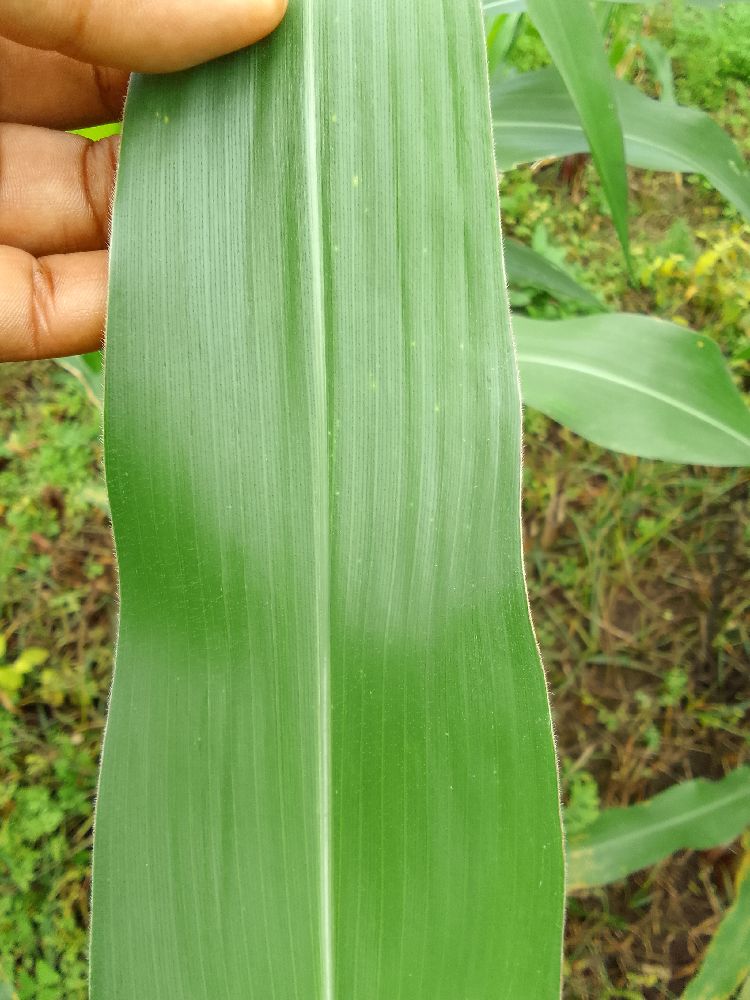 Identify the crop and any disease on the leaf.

maize, healthy
